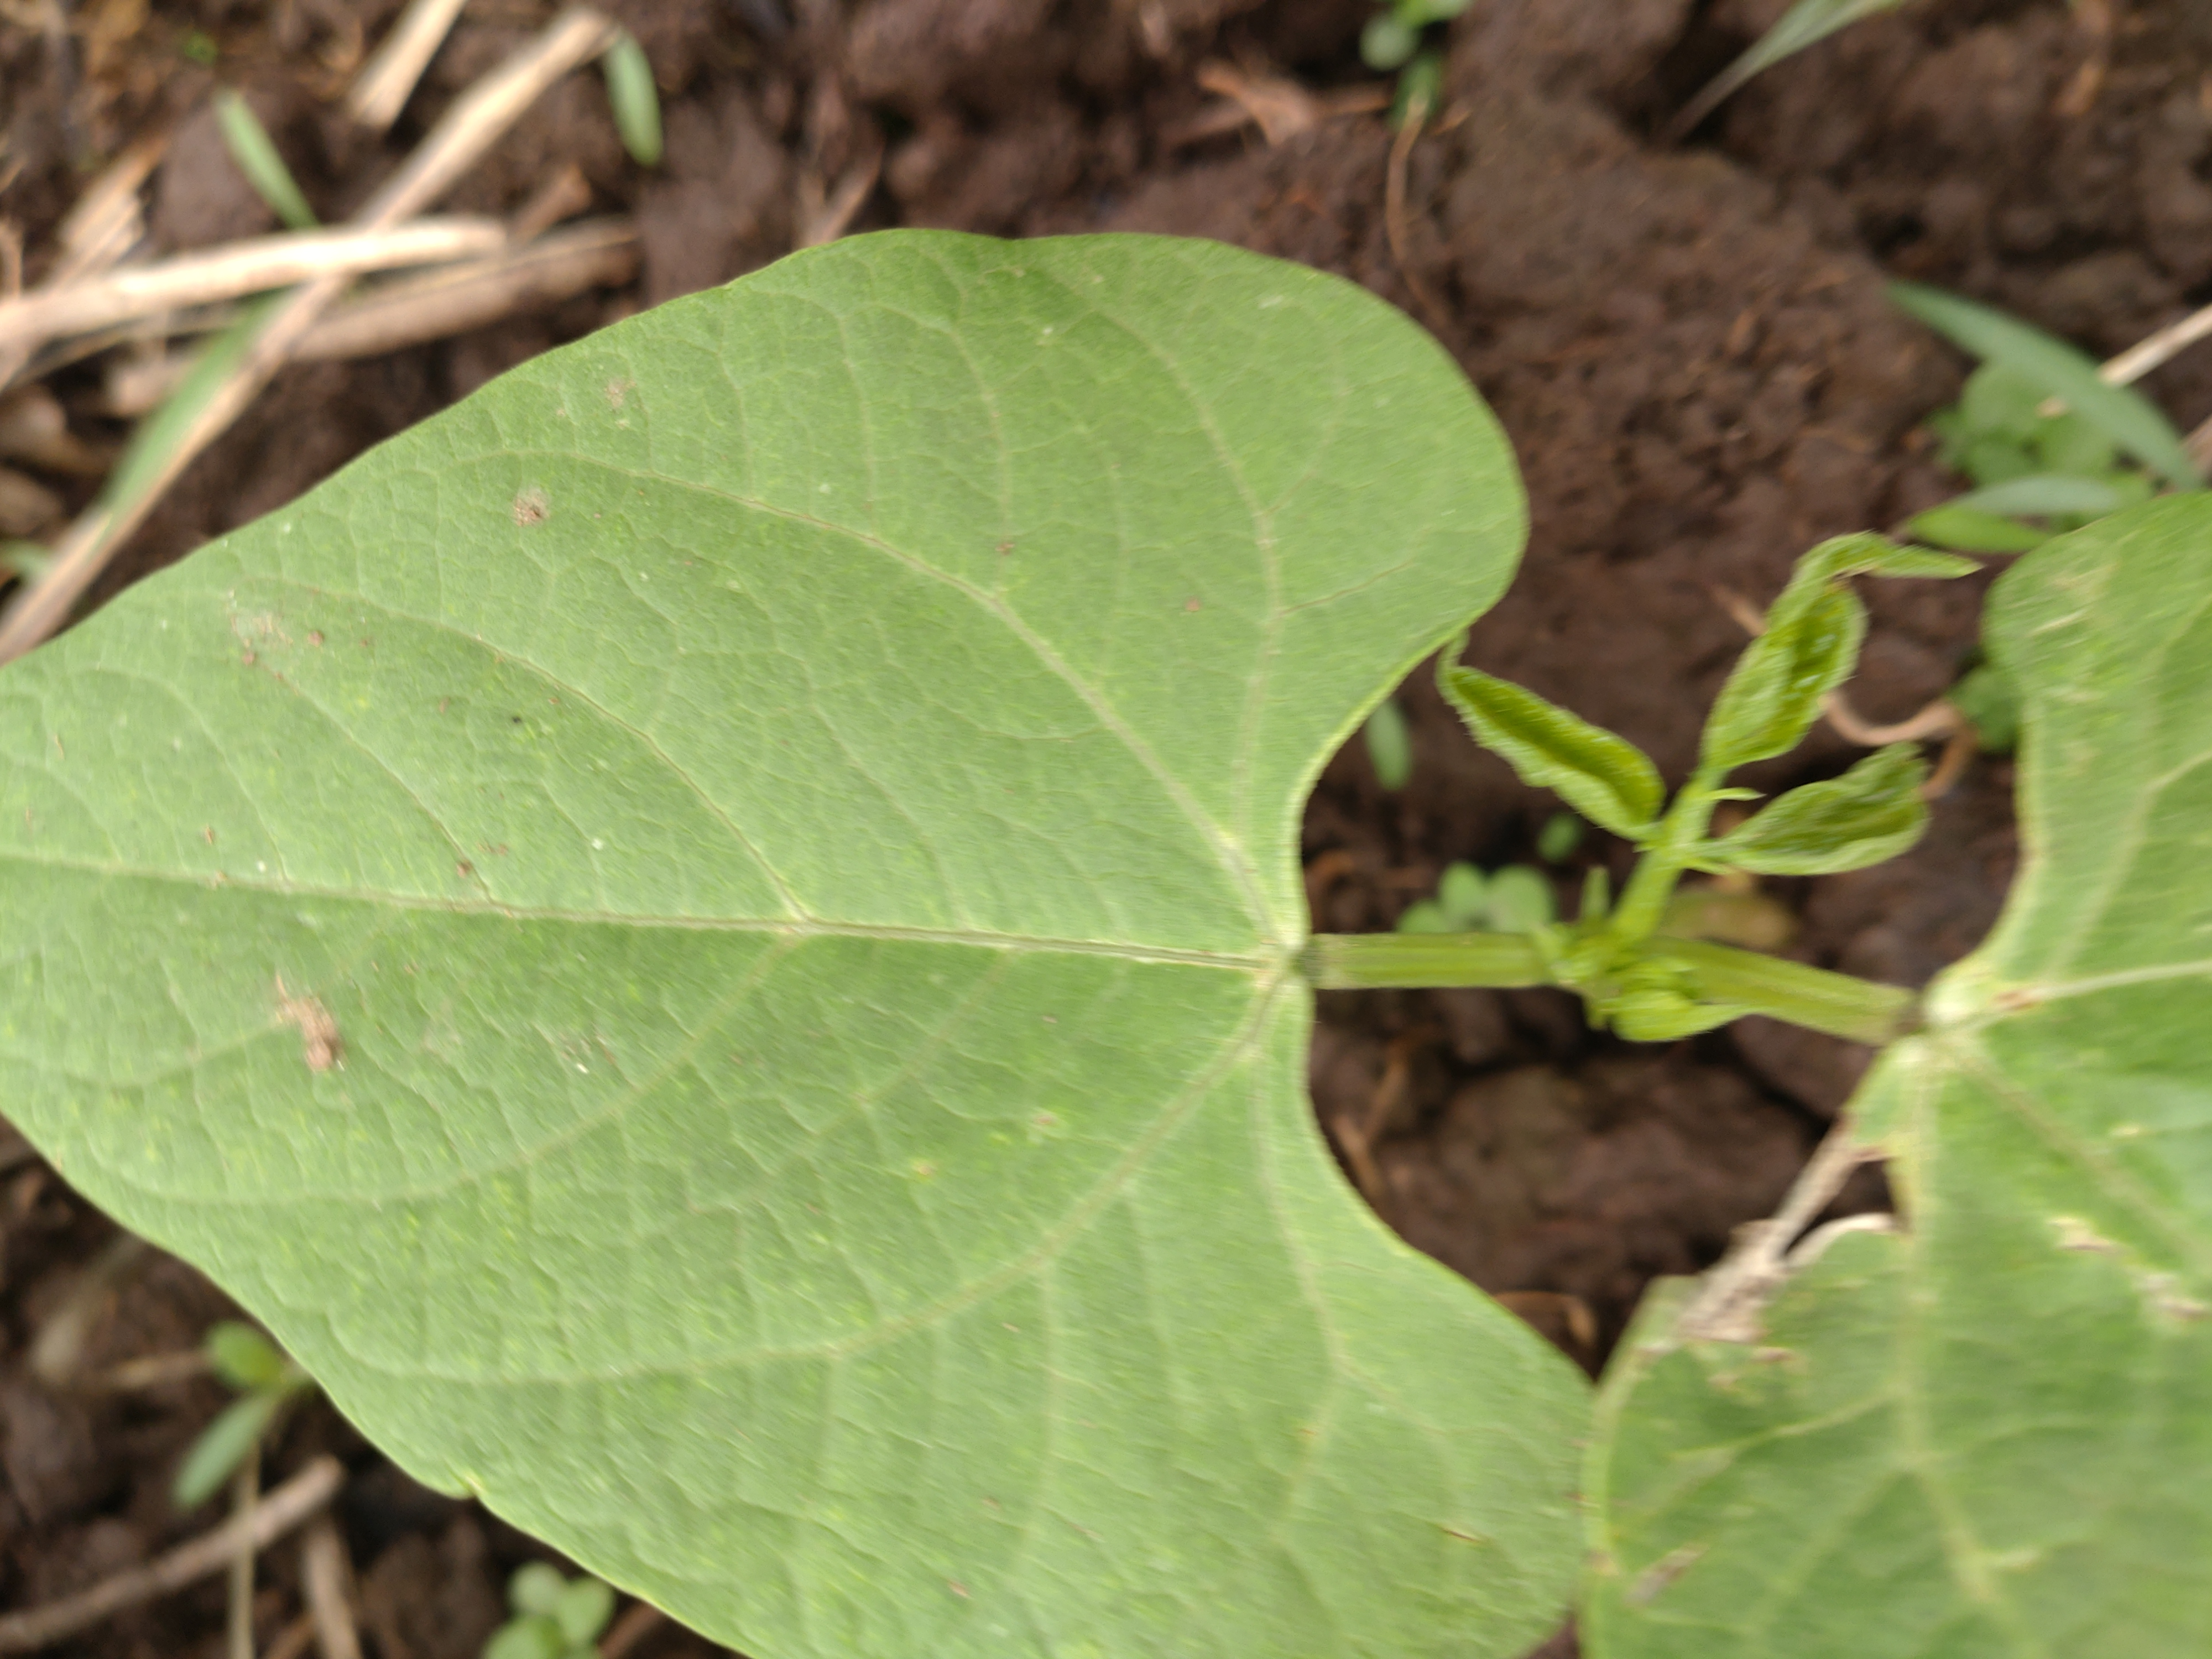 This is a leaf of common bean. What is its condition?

healthy
